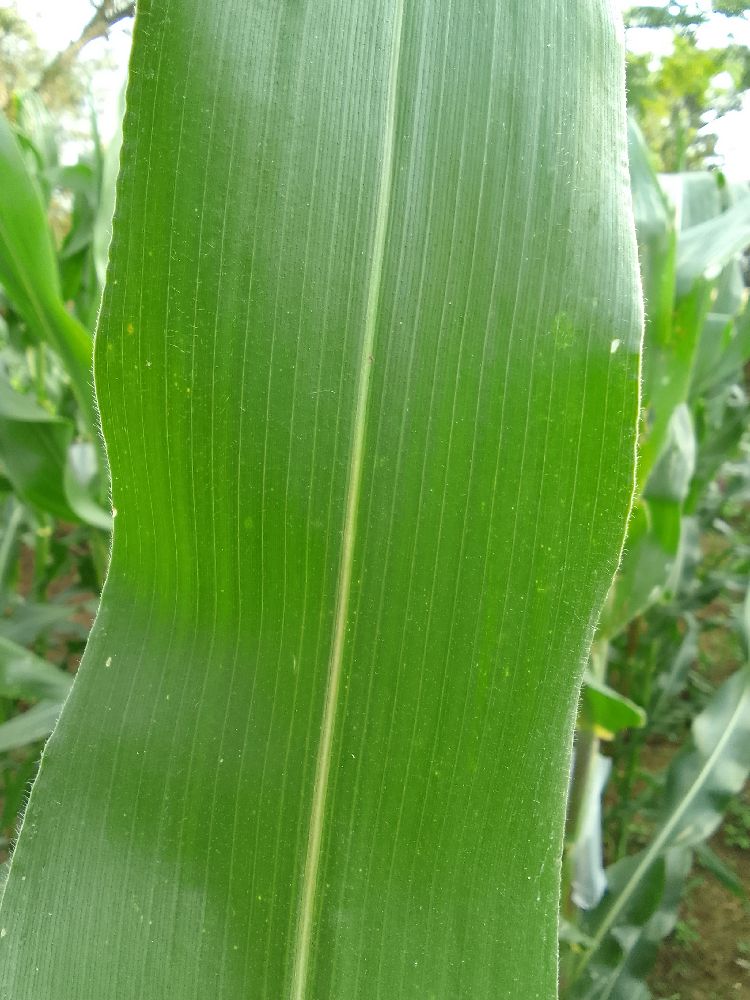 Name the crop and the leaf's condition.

maize, healthy
